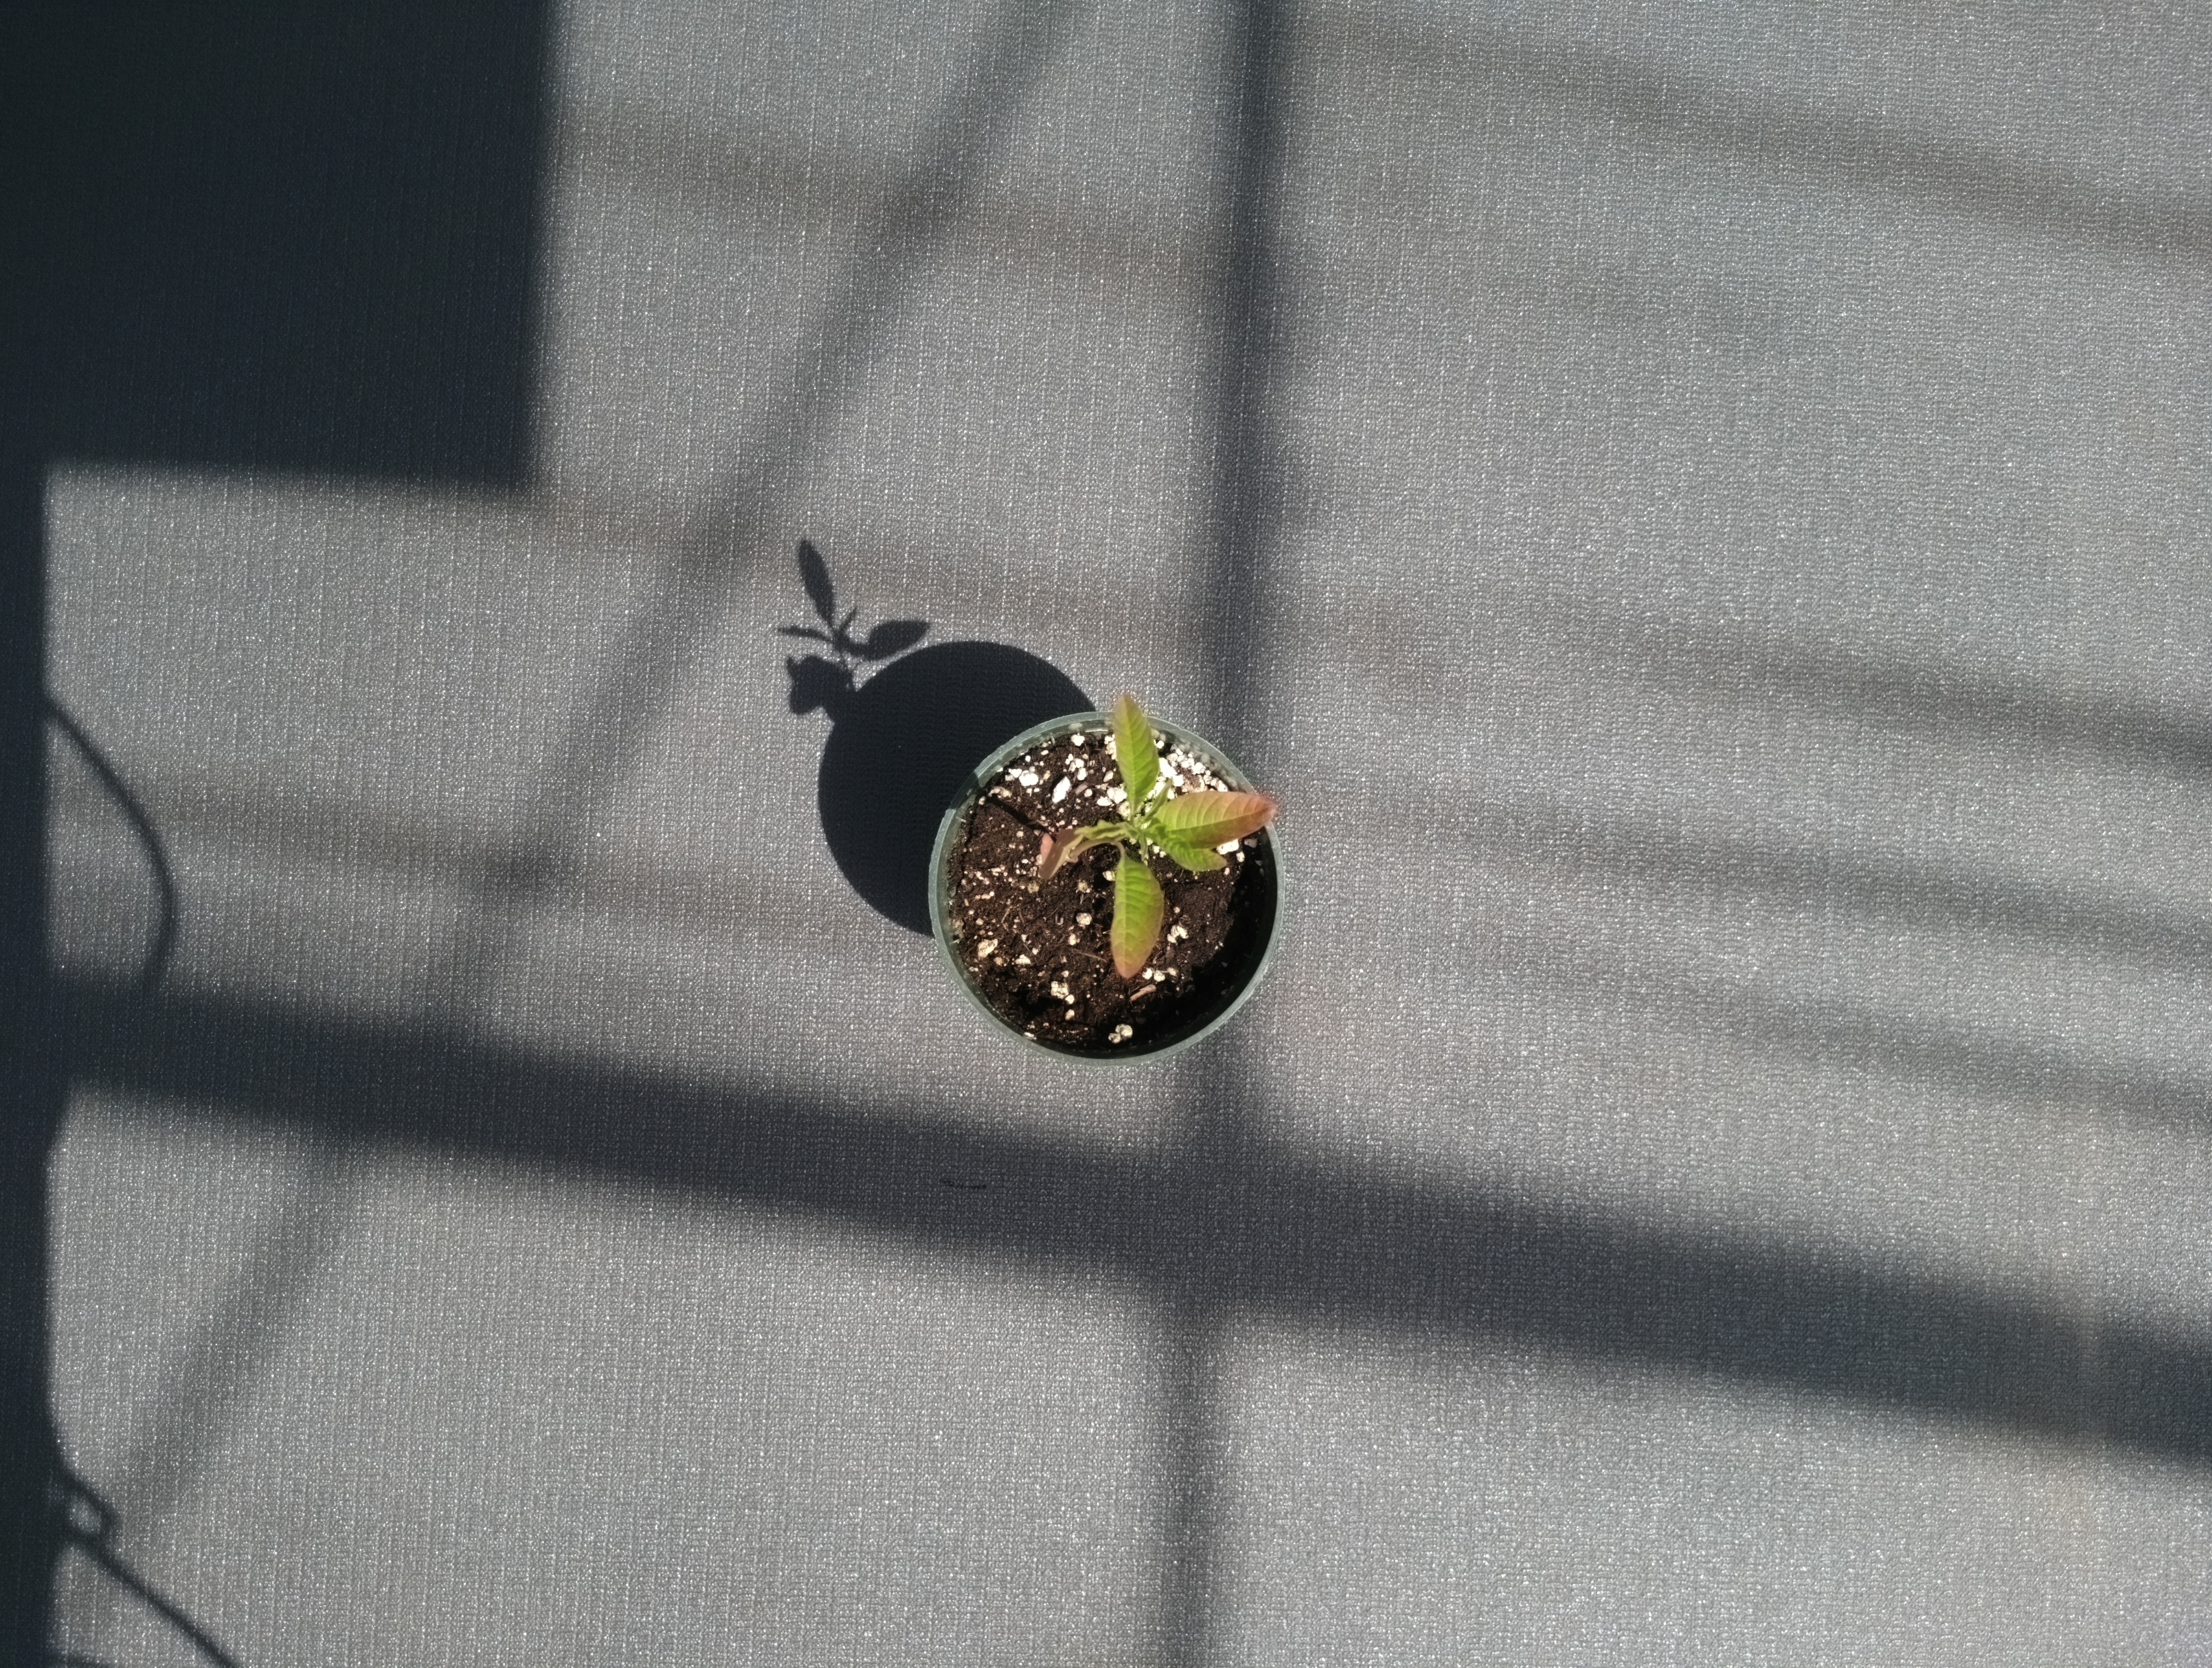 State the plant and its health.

waterhemp, chlorosis only
